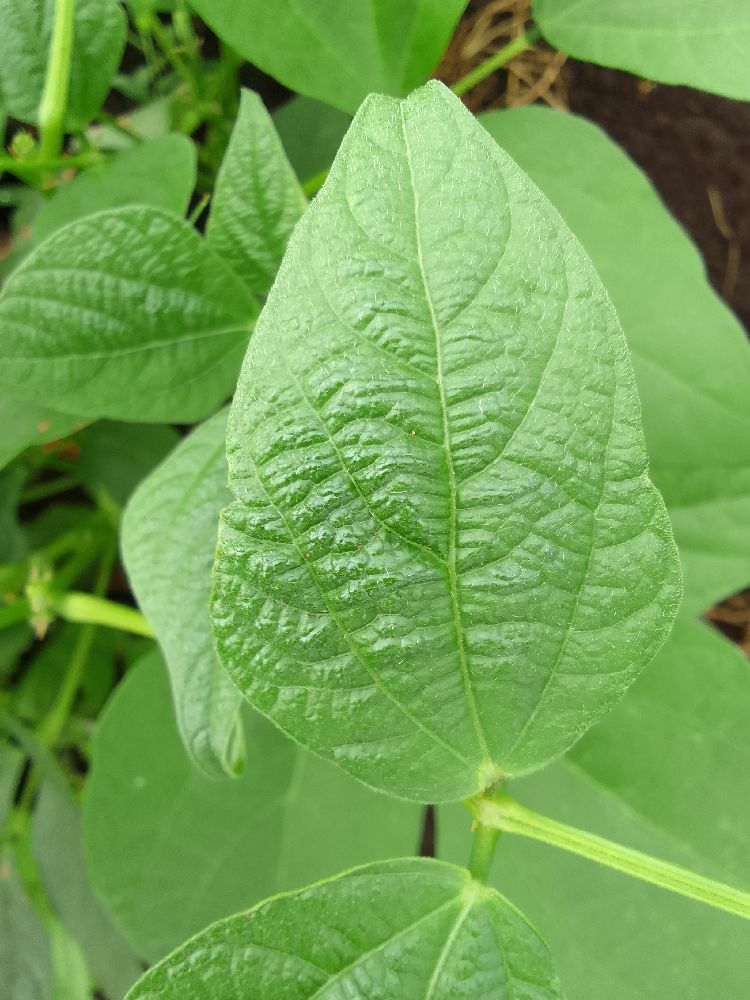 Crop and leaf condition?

common bean, healthy
